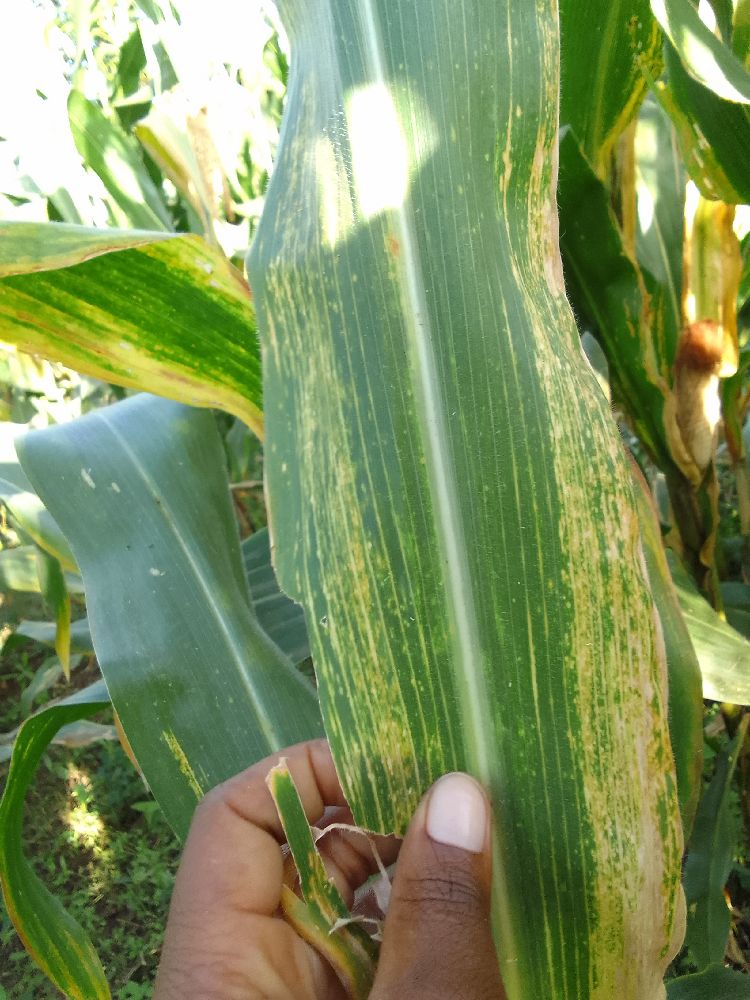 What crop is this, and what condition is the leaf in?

maize, maize lethal necrosis
